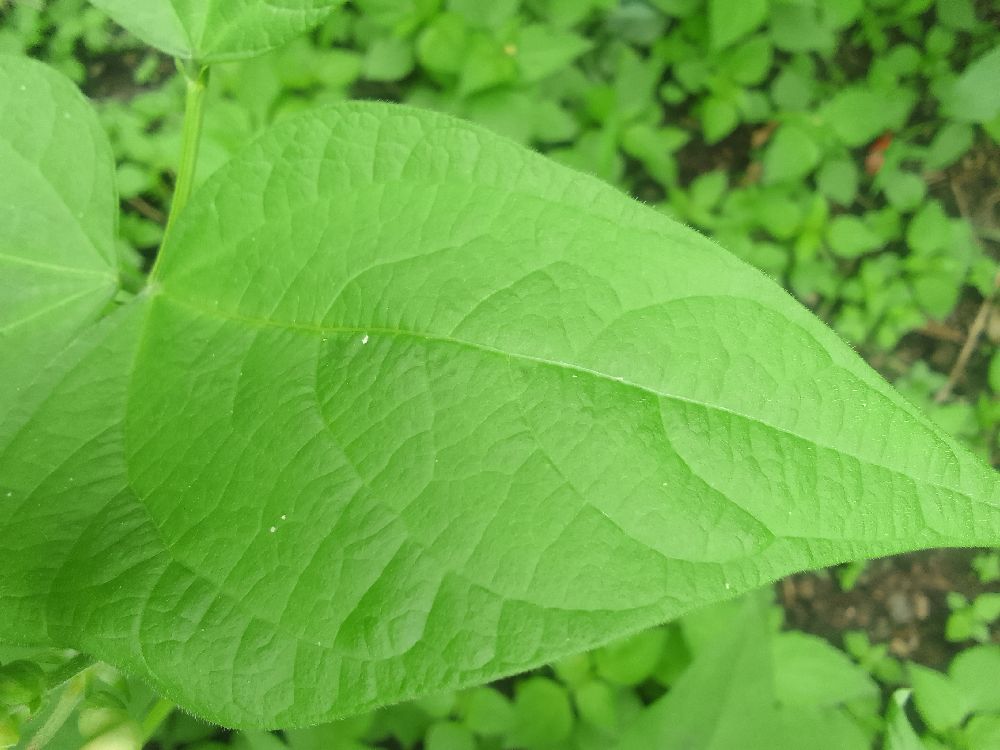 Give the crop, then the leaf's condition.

common bean, healthy
